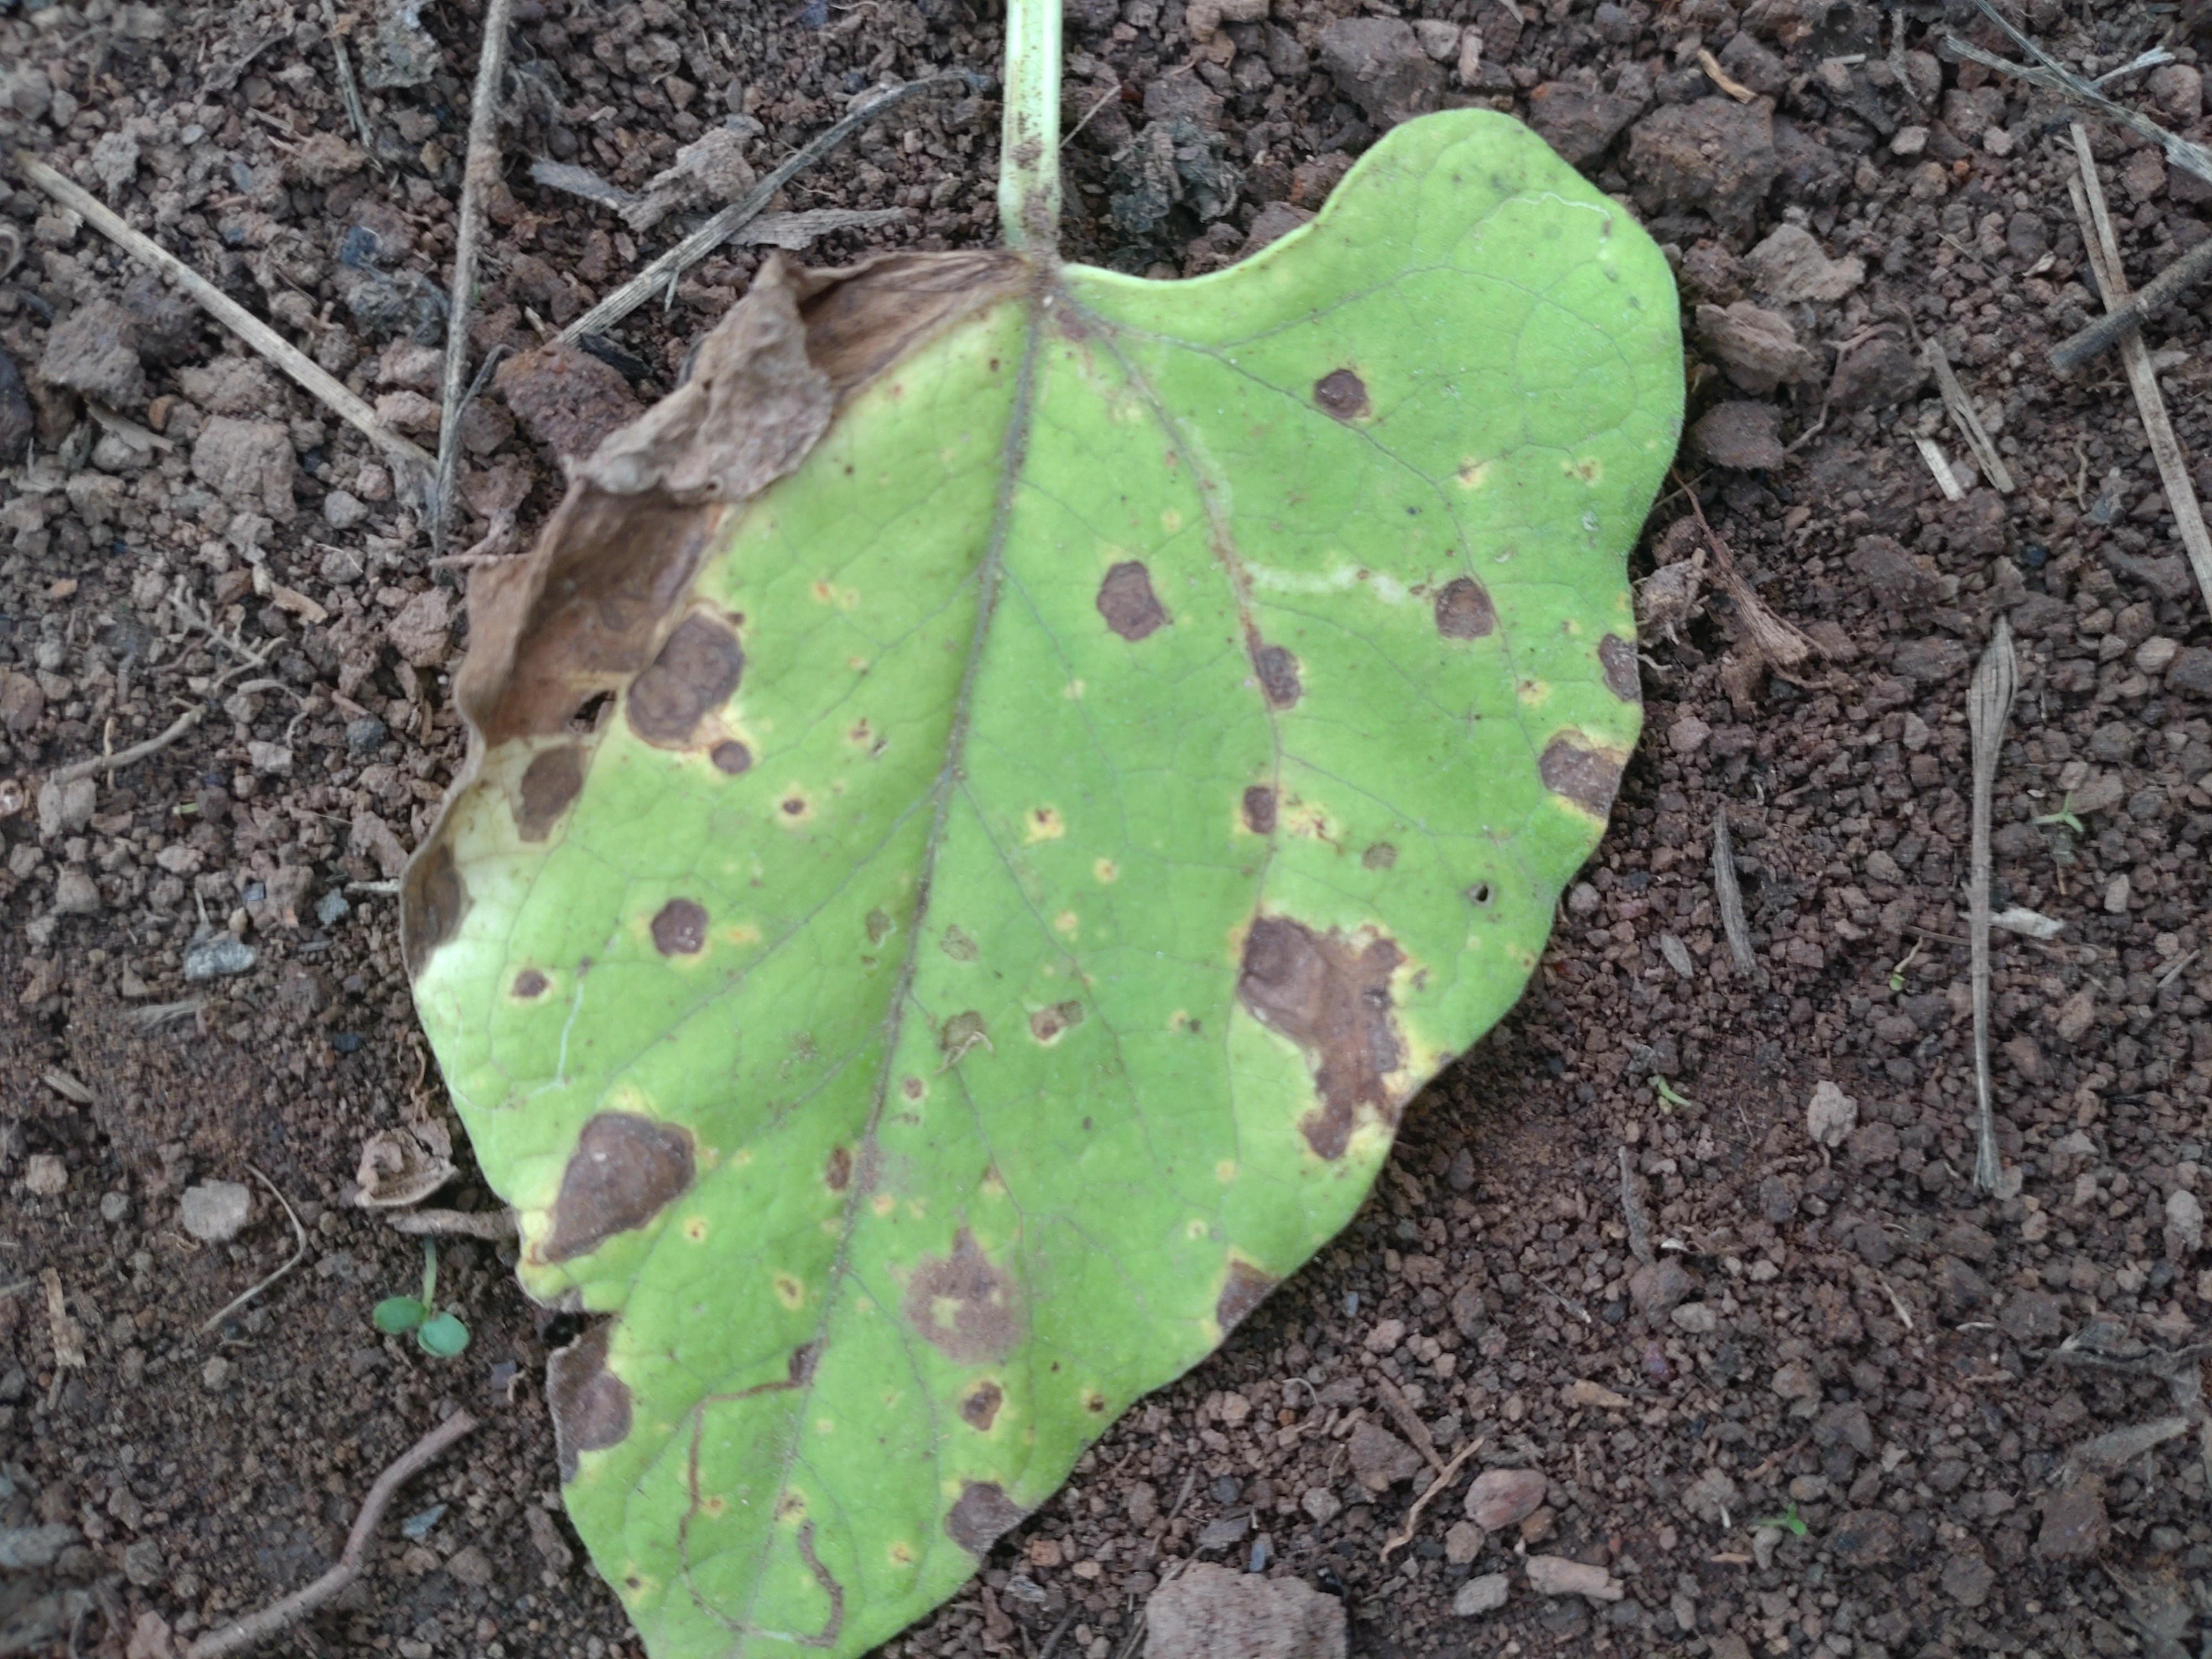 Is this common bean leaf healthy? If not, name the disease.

rust
